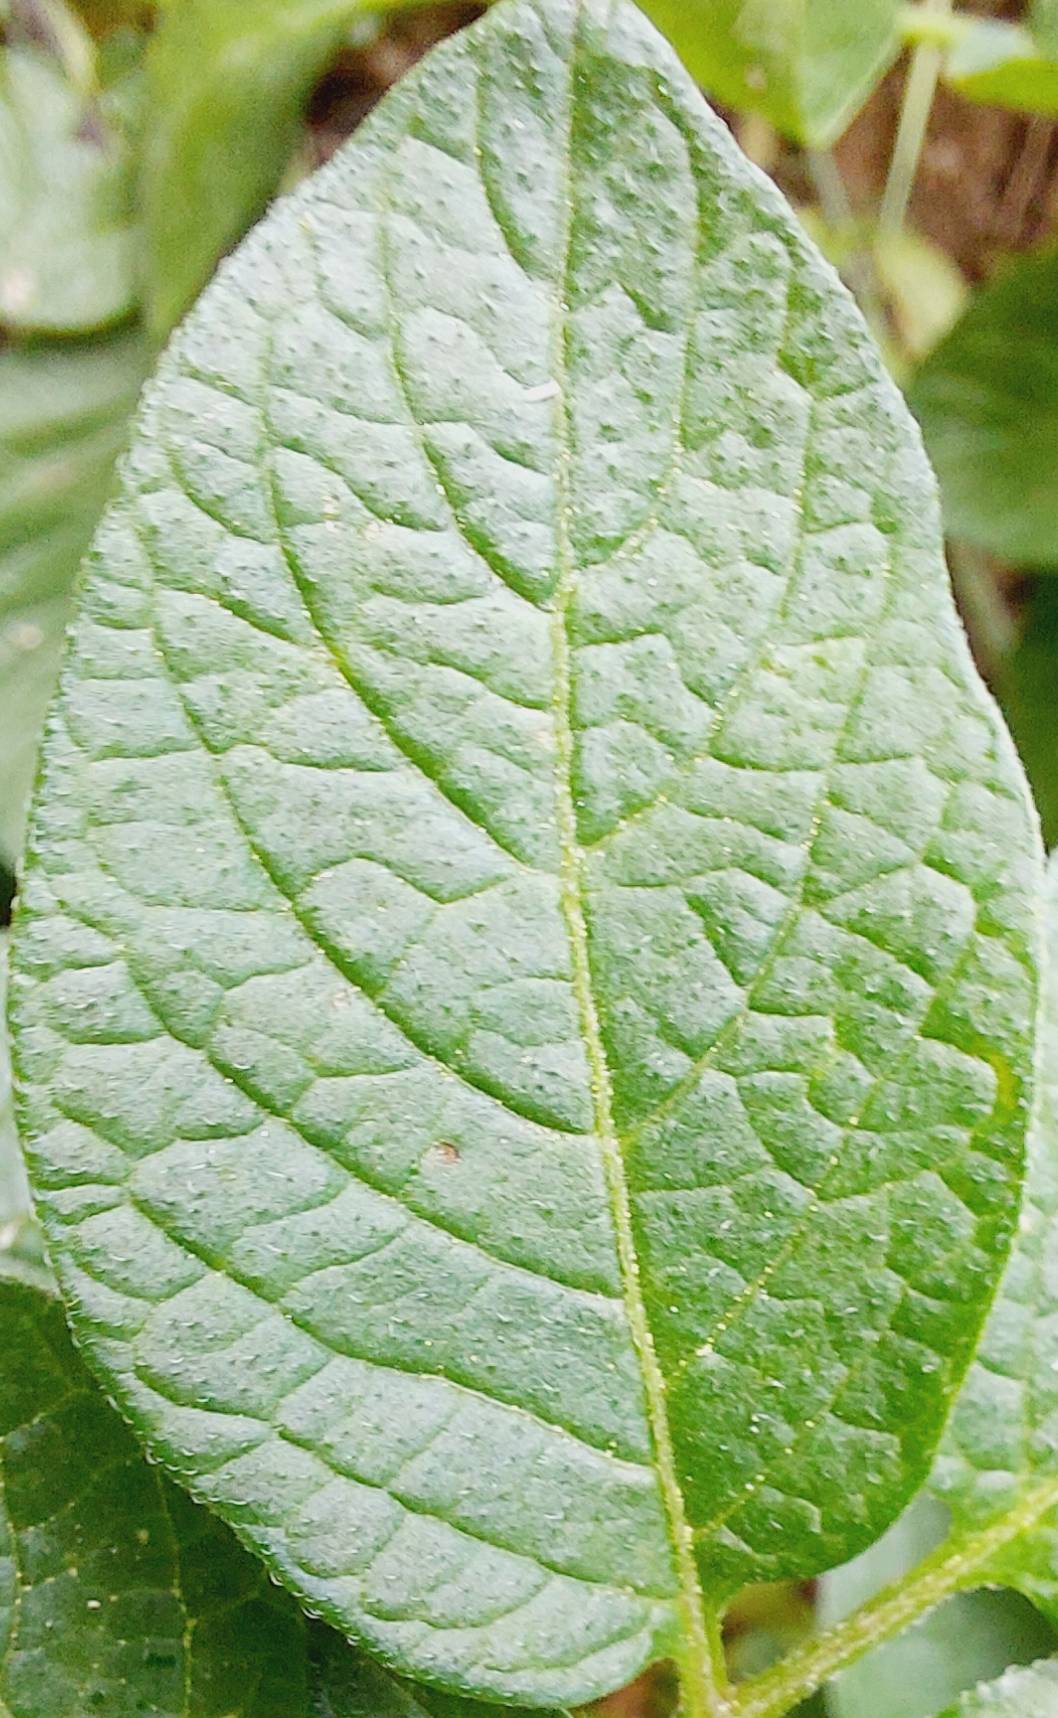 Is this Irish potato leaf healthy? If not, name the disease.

healthy
